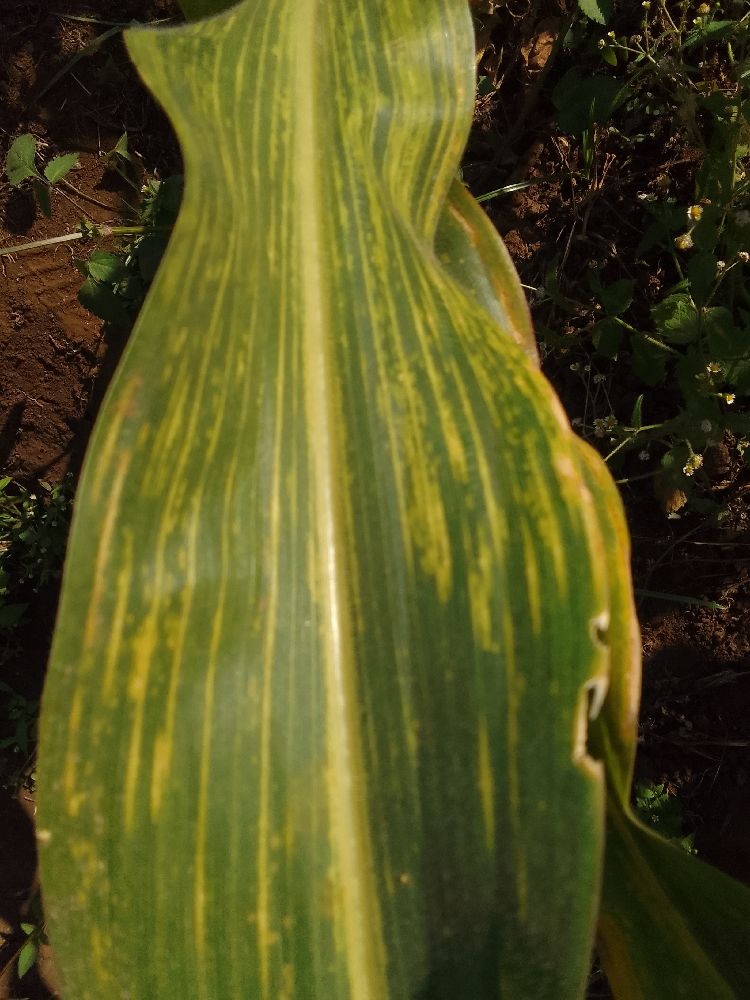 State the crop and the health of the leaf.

maize, maize lethal necrosis
